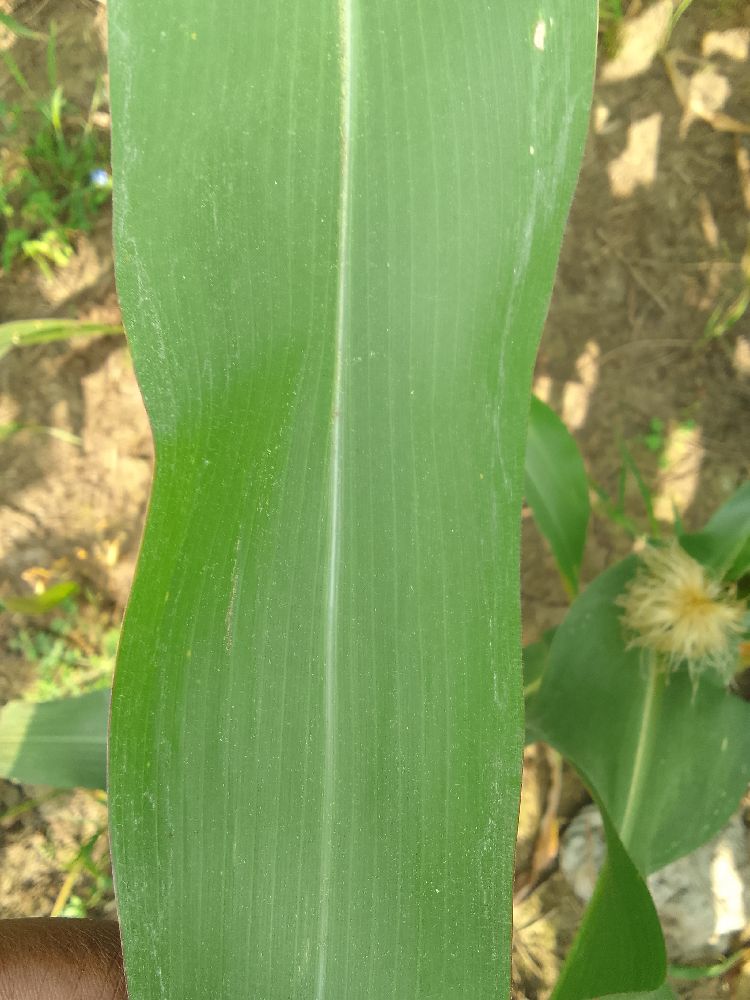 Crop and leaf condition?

maize, healthy
